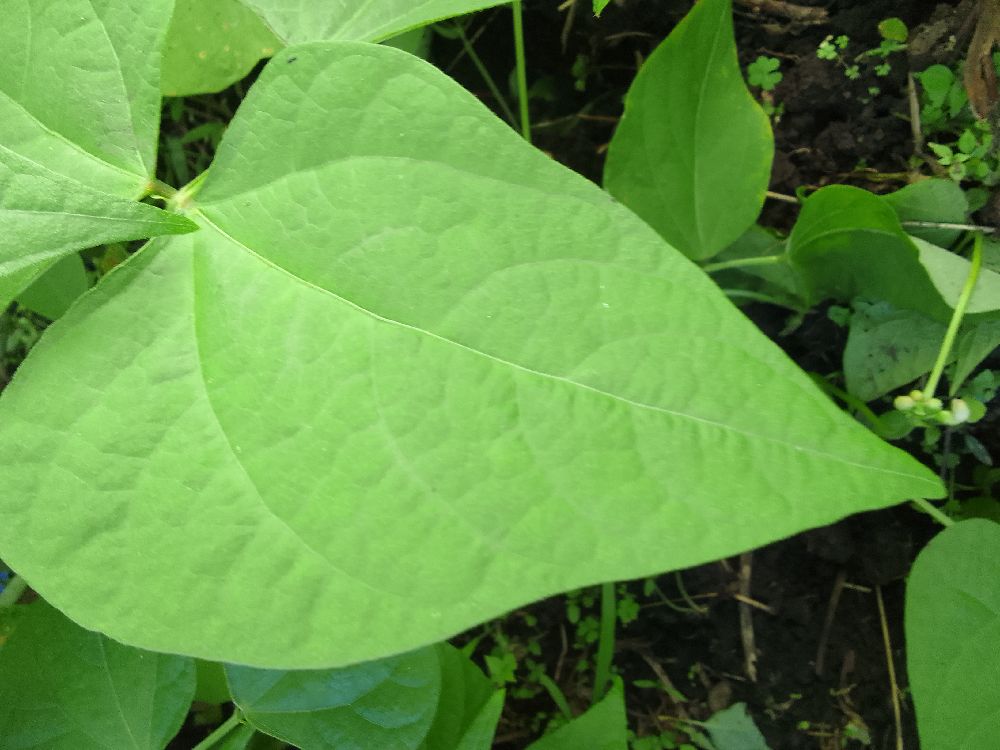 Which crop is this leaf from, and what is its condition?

common bean, healthy
